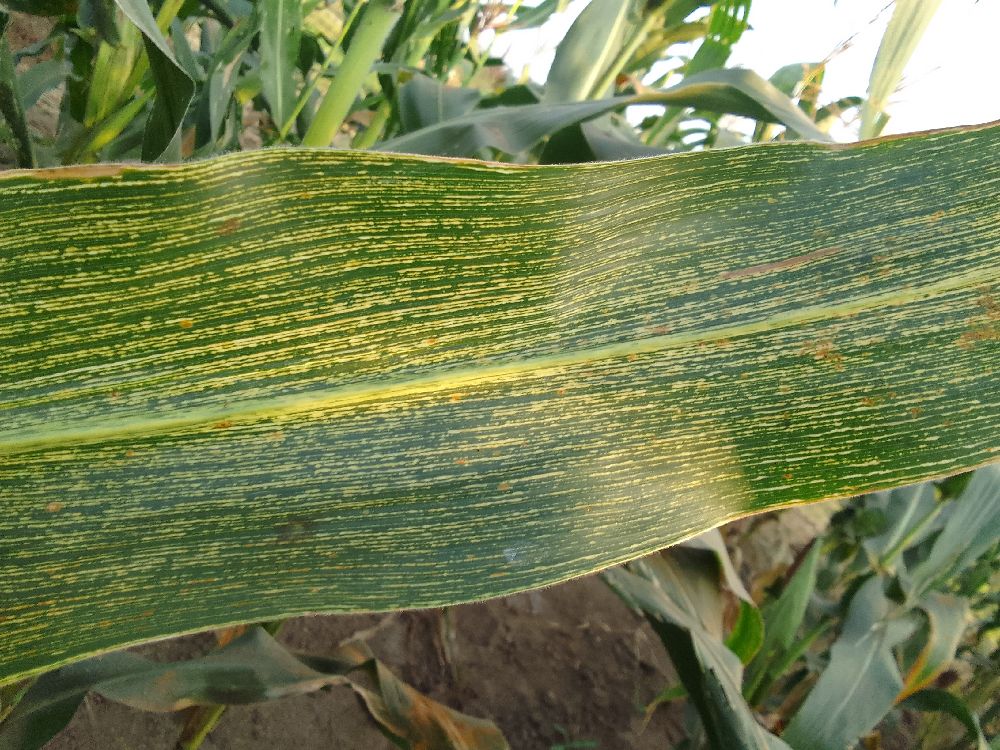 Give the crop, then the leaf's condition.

maize, maize streak virus
